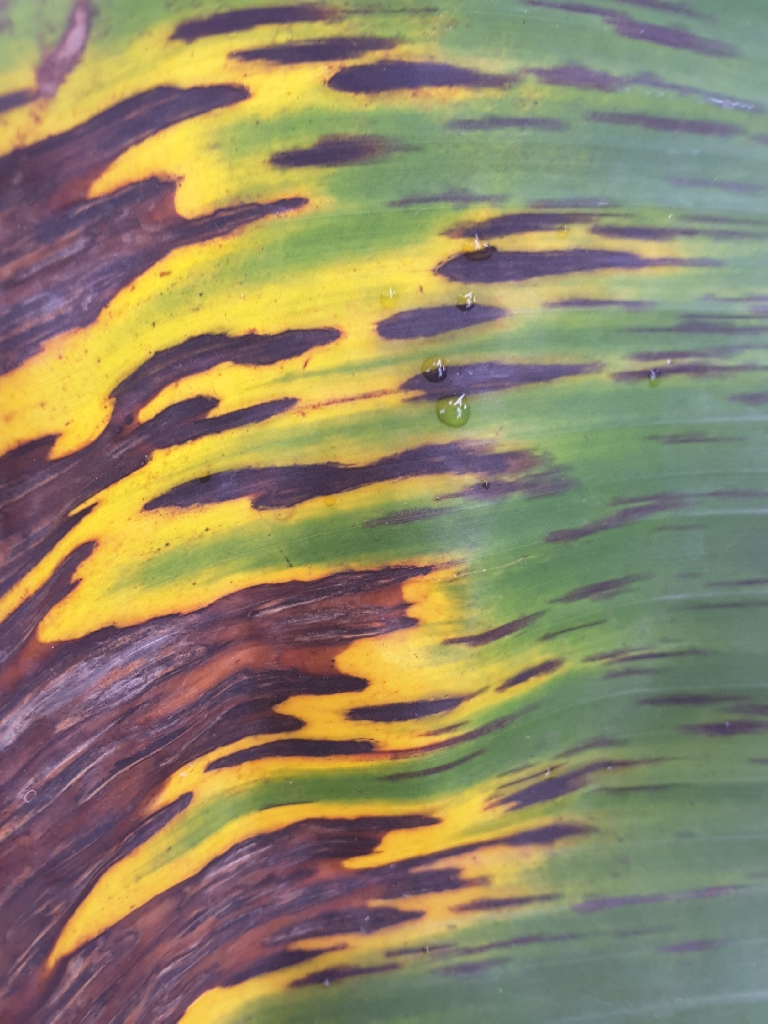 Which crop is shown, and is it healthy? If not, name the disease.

banana, black sigatoka
